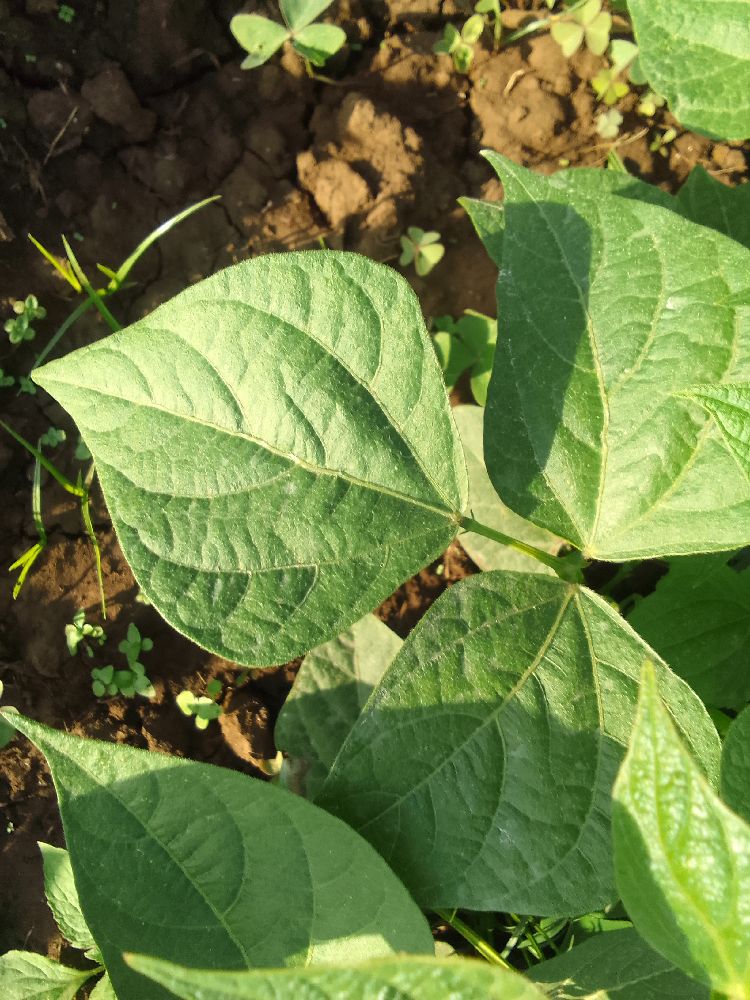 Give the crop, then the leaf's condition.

common bean, healthy
